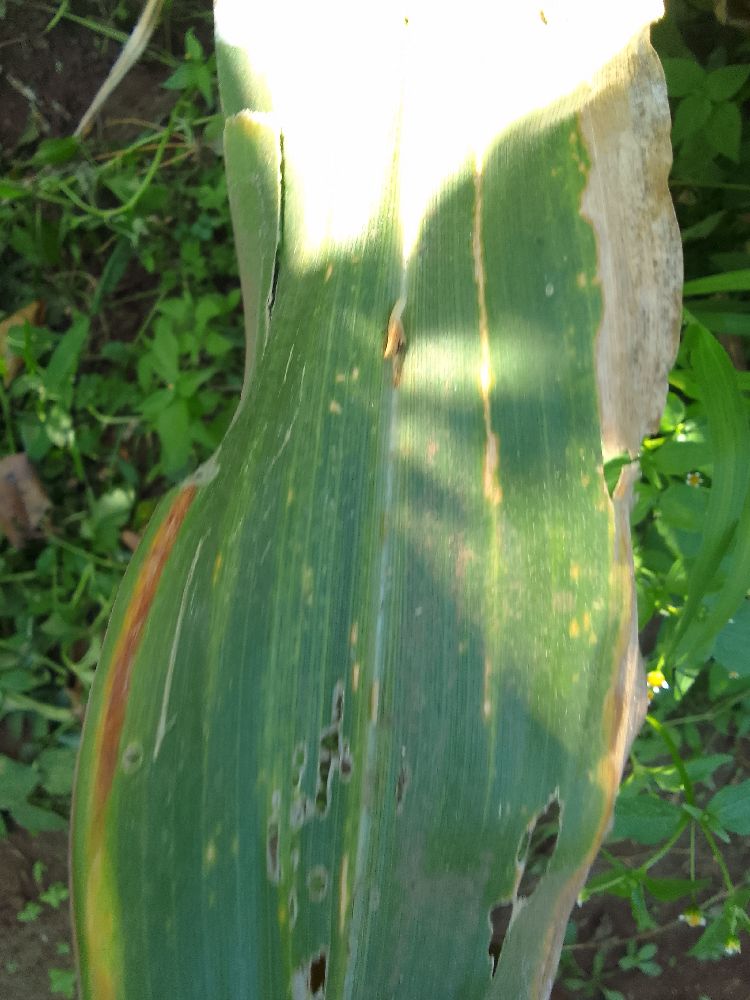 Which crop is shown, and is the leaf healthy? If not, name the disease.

maize, maize lethal necrosis
